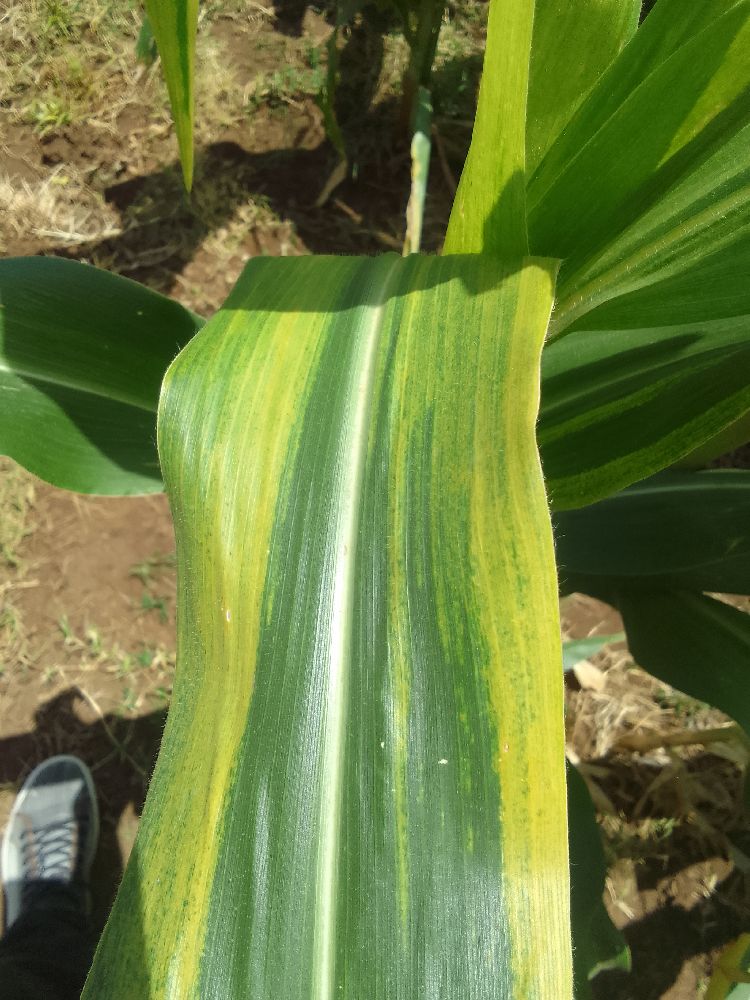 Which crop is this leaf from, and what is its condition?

maize, maize lethal necrosis
